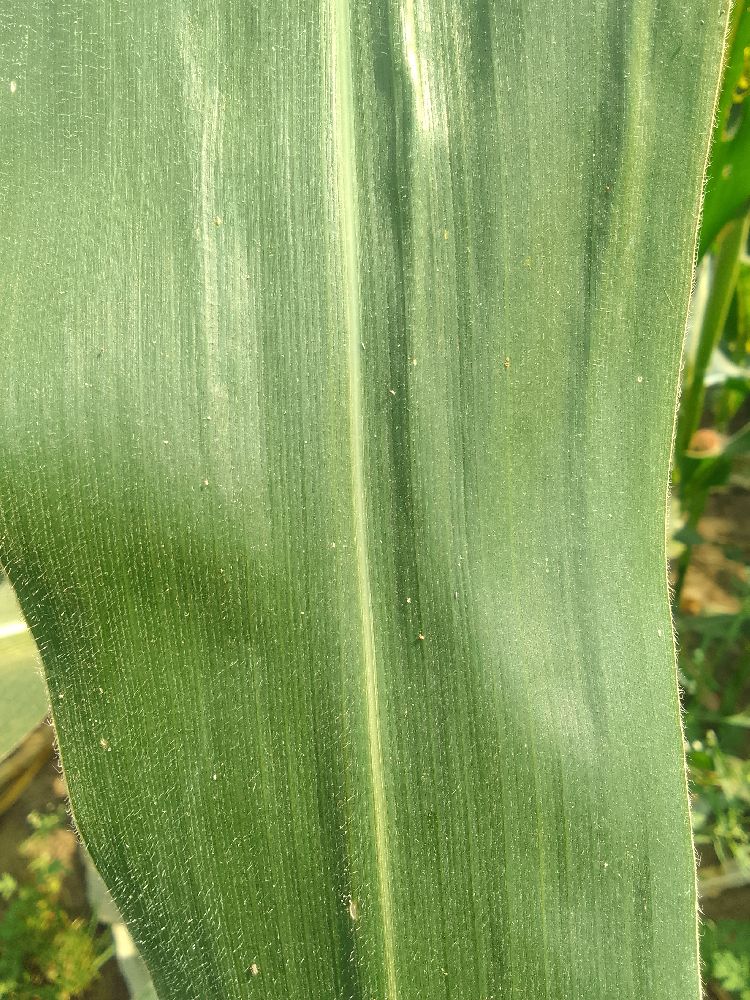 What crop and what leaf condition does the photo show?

maize, healthy
